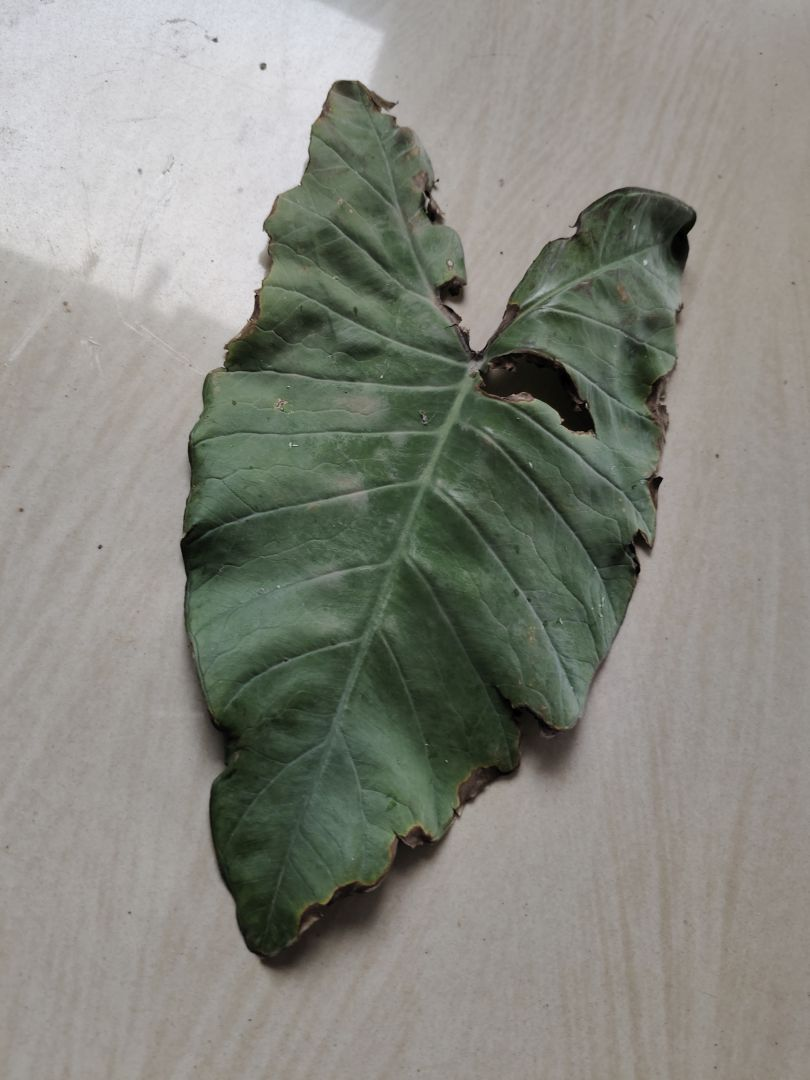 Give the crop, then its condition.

taro, leaf blight
